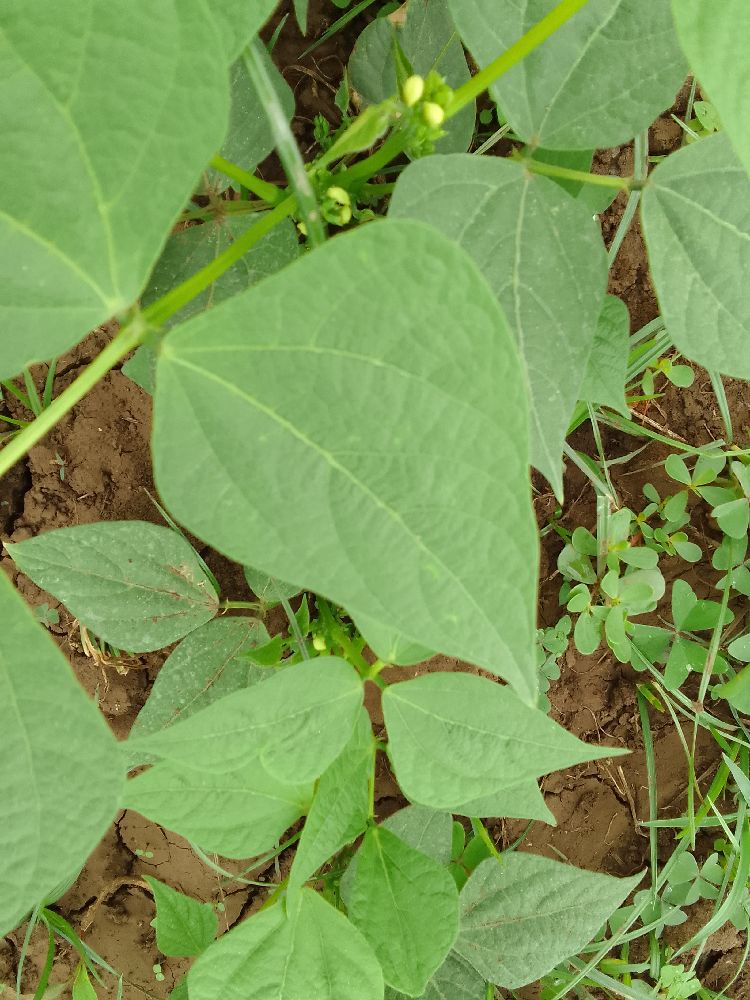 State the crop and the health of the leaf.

common bean, healthy
